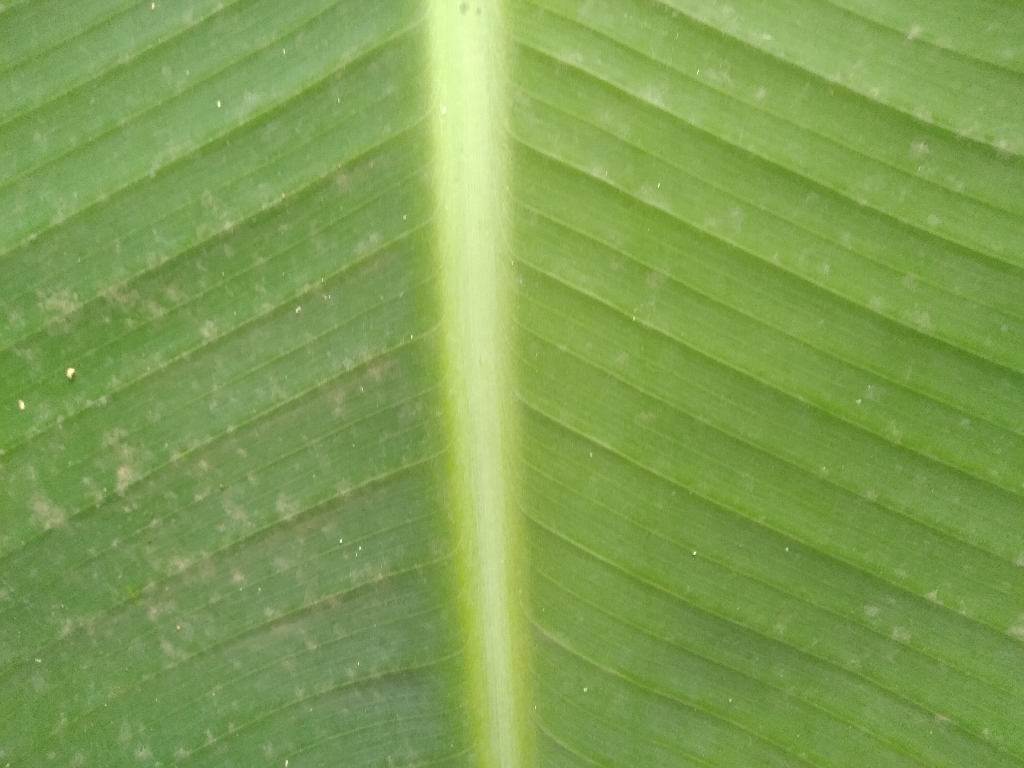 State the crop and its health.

banana, healthy
